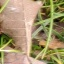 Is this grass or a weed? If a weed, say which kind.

grass
